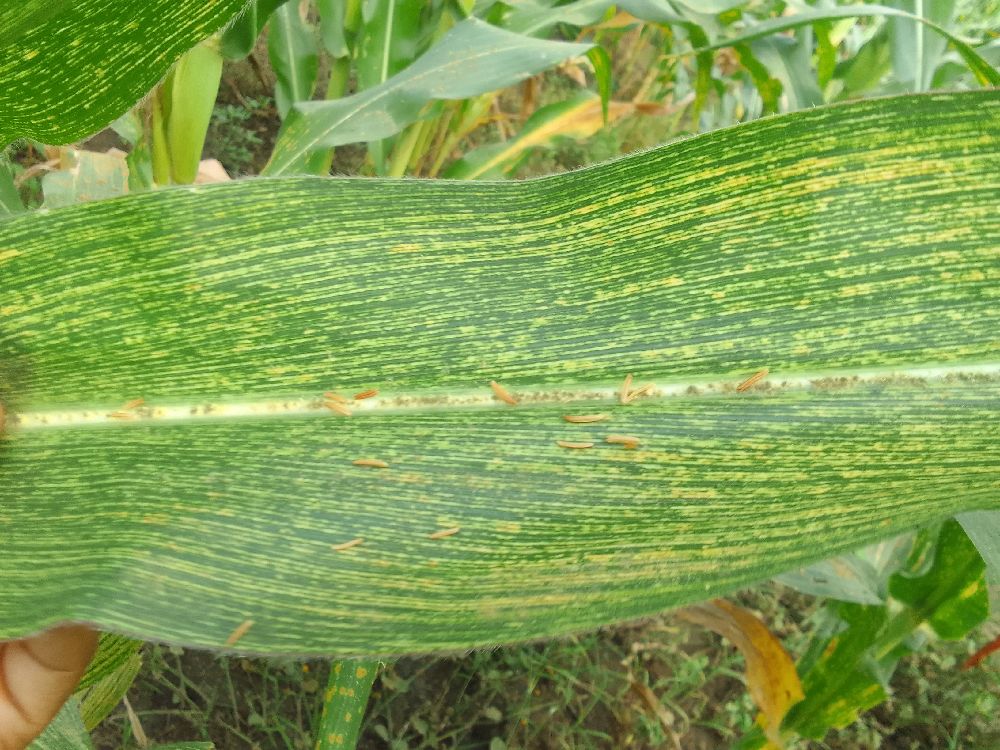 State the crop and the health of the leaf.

maize, maize streak virus
